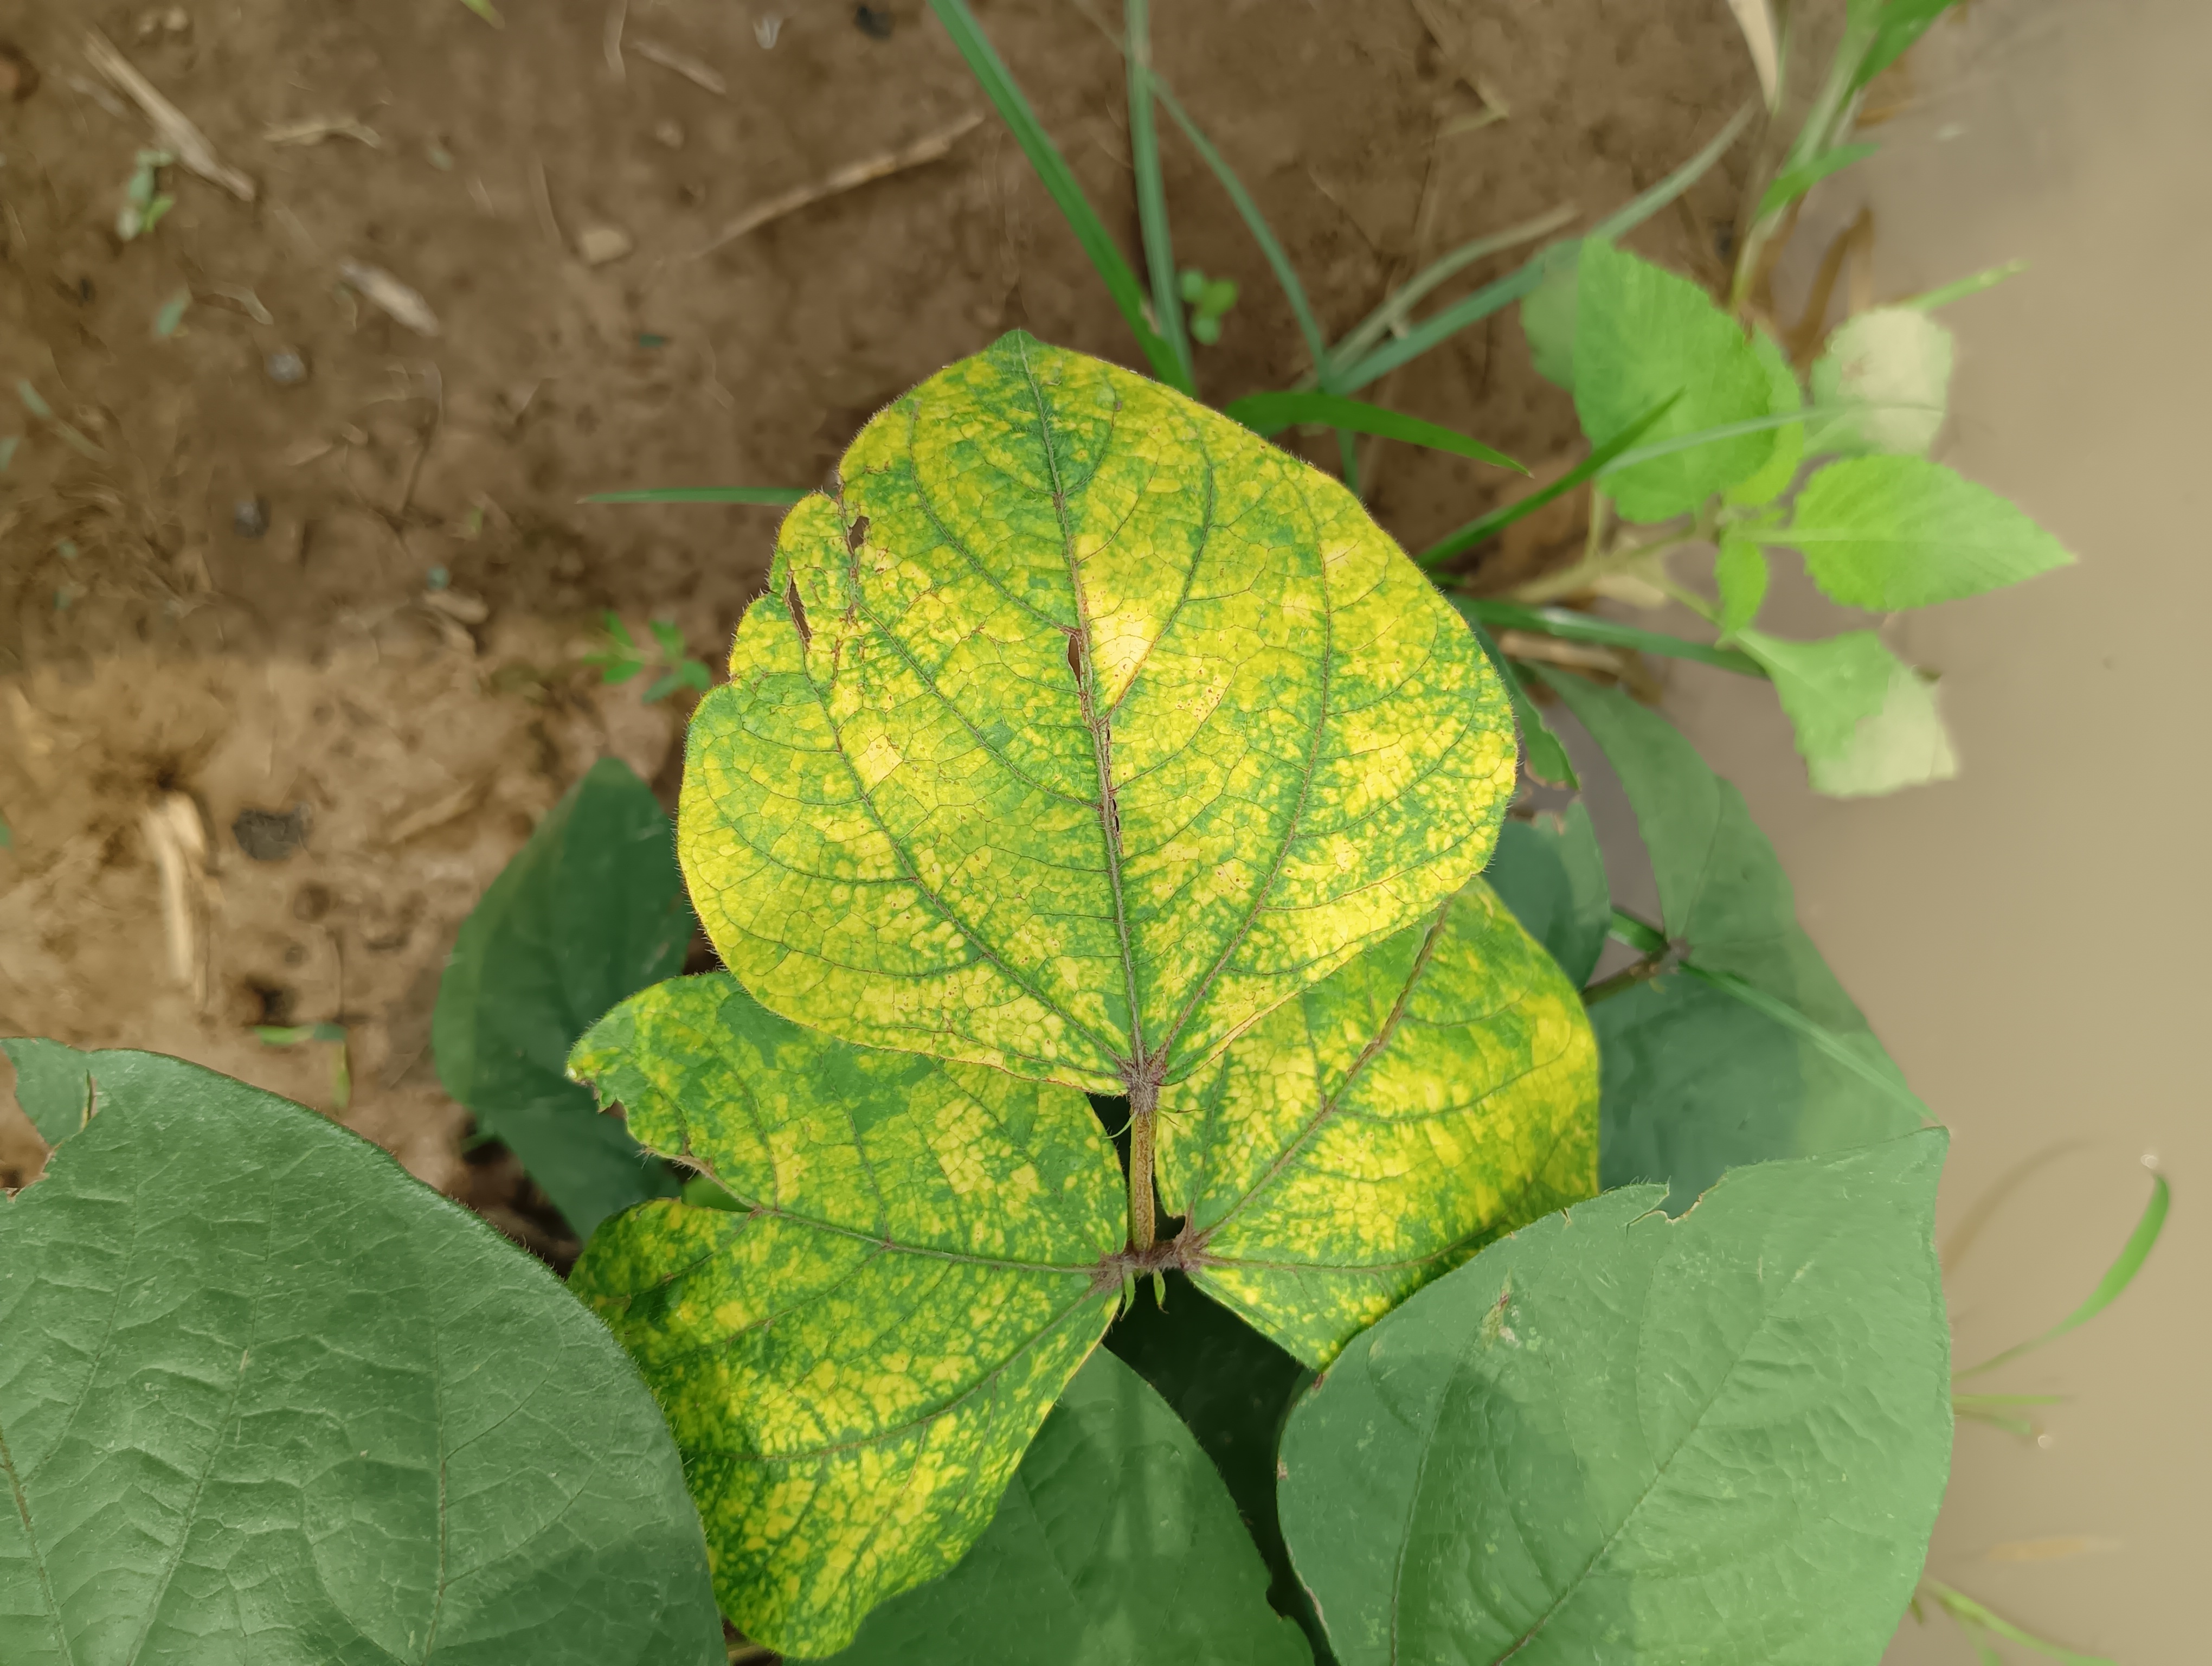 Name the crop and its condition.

mungbean, yellow mosaic
